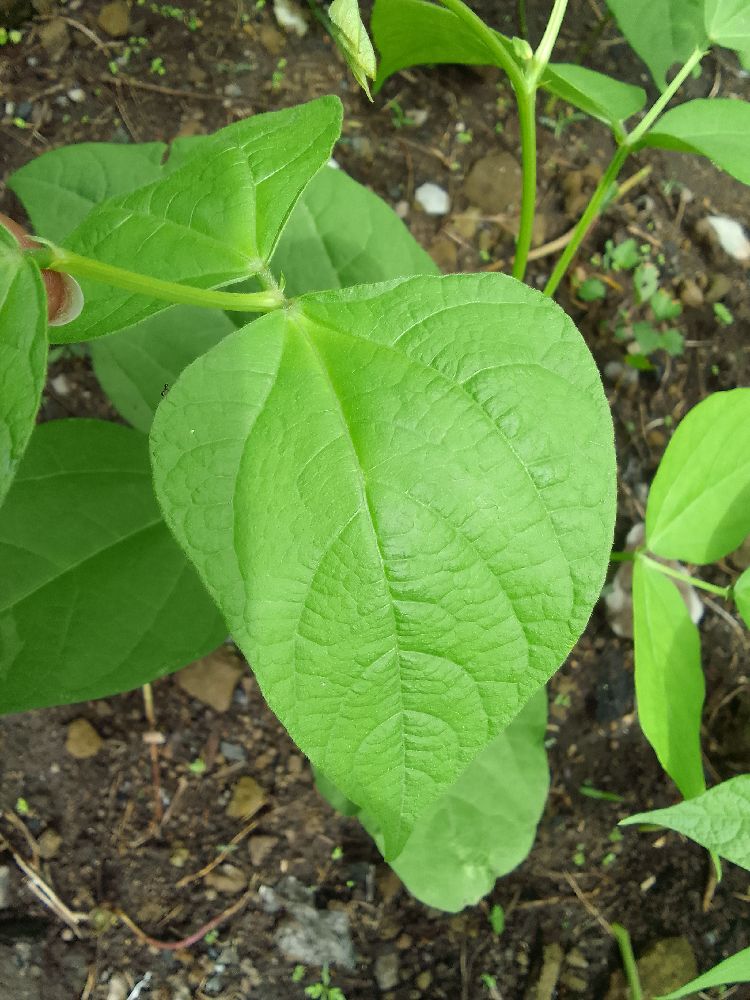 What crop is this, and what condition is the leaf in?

common bean, healthy
